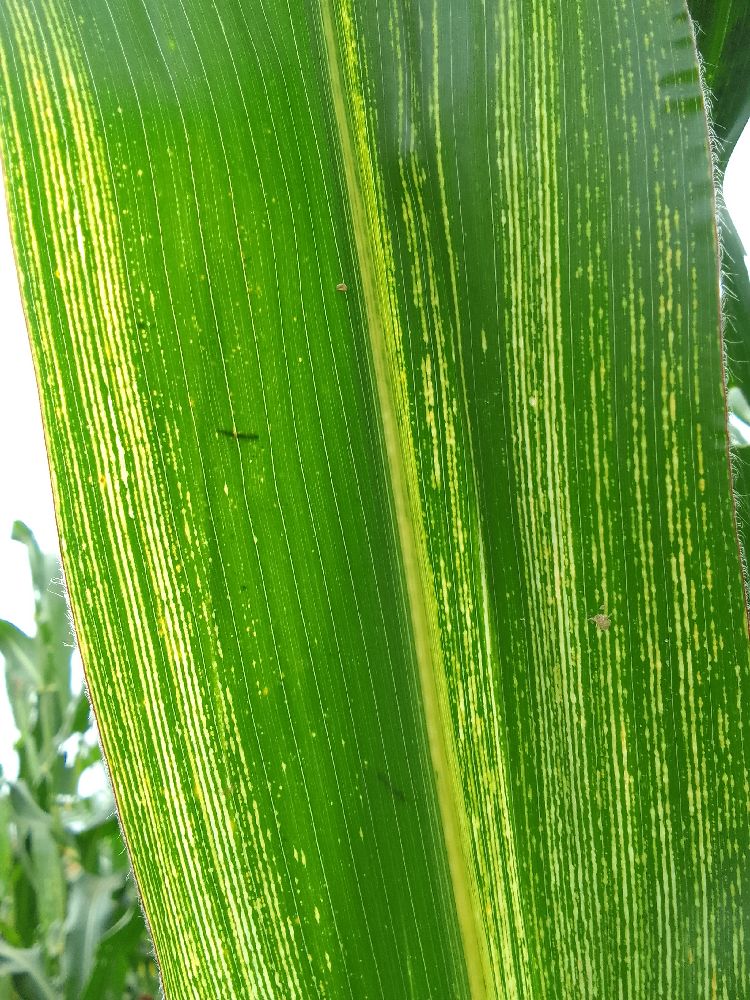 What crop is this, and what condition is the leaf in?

maize, maize streak virus
